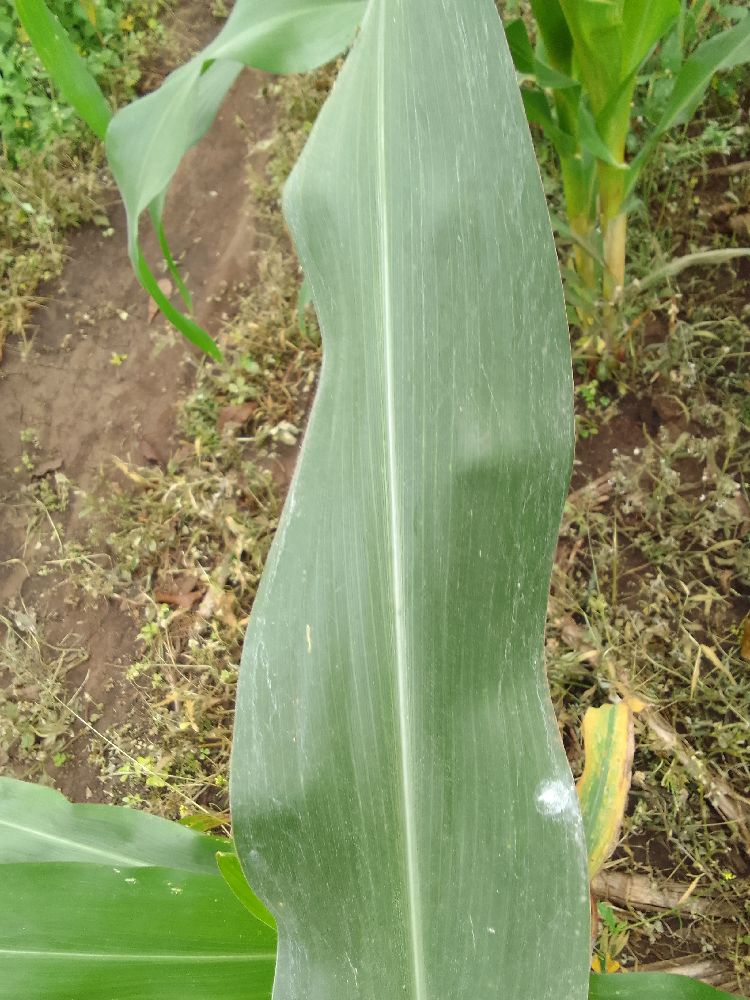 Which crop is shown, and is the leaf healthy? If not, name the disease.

maize, healthy
